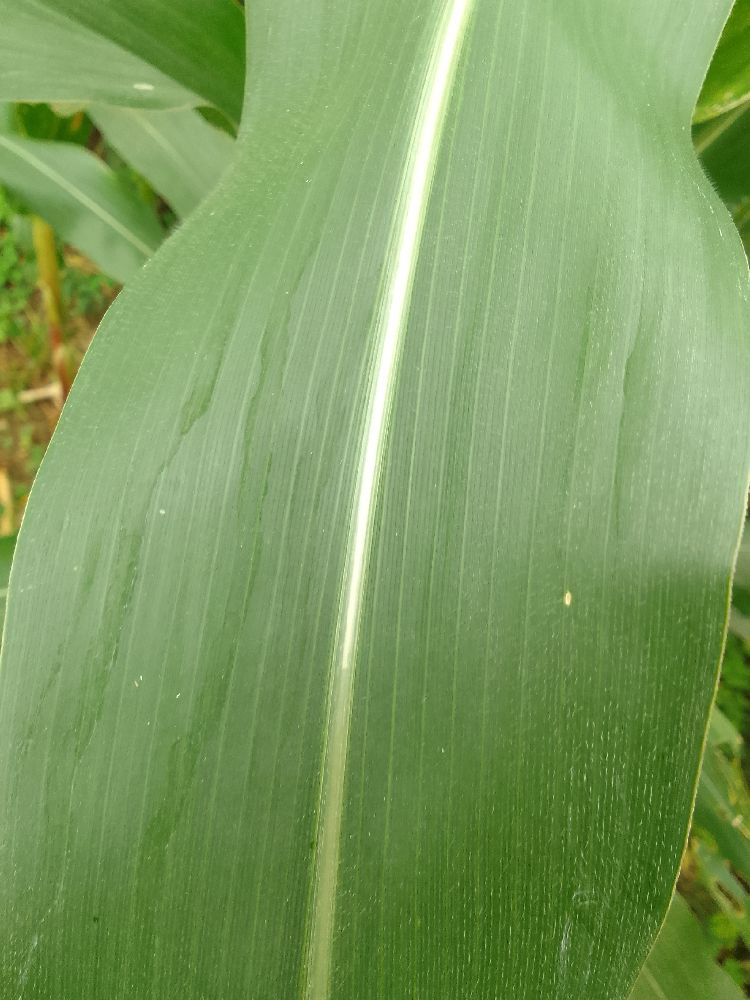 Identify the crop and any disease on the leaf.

maize, healthy
